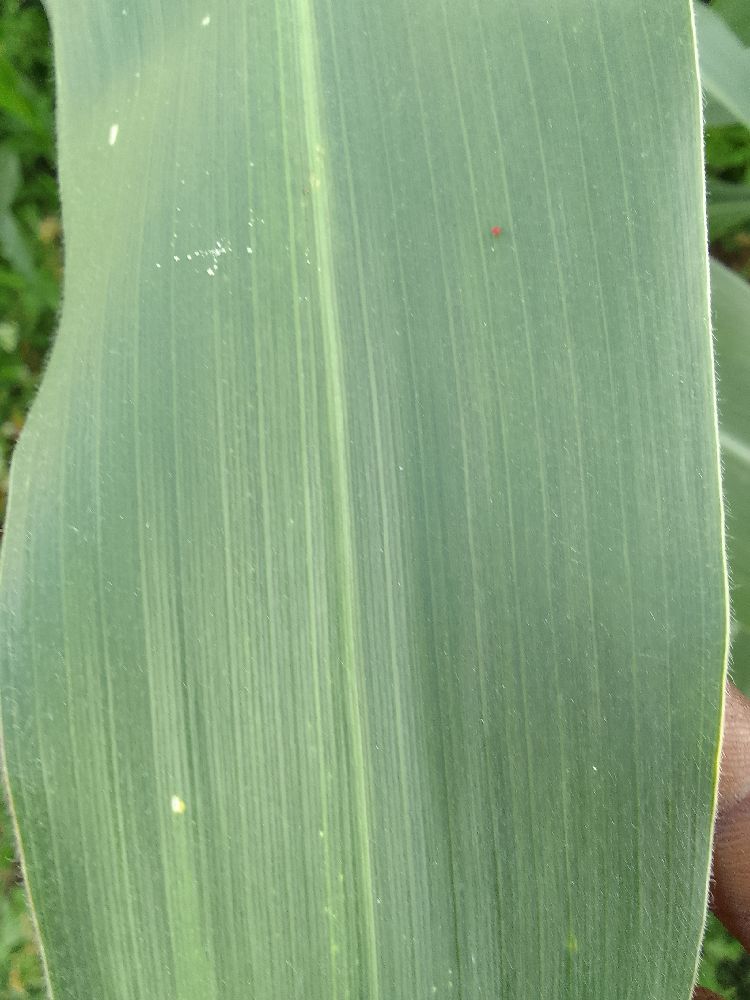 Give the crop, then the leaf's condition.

maize, healthy
